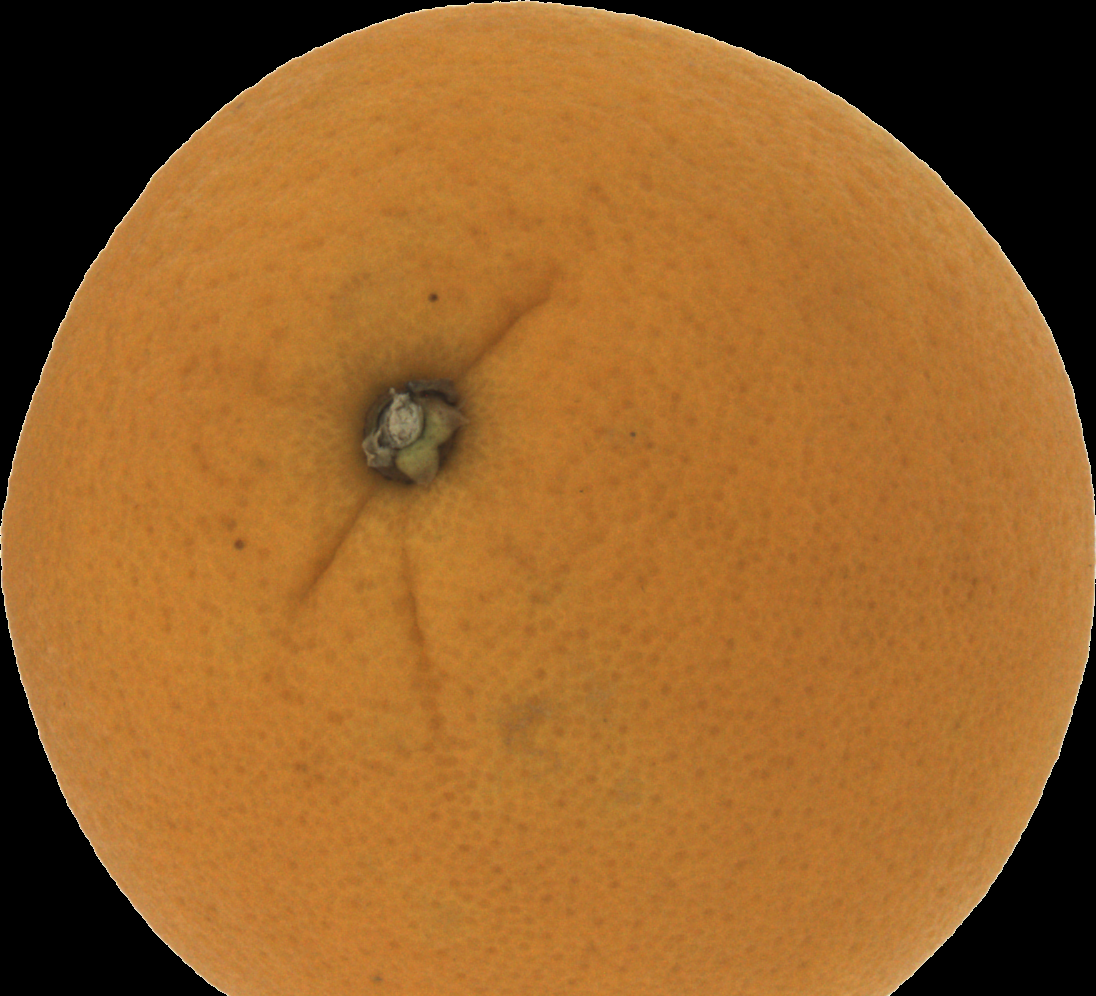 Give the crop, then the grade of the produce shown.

orange, good
